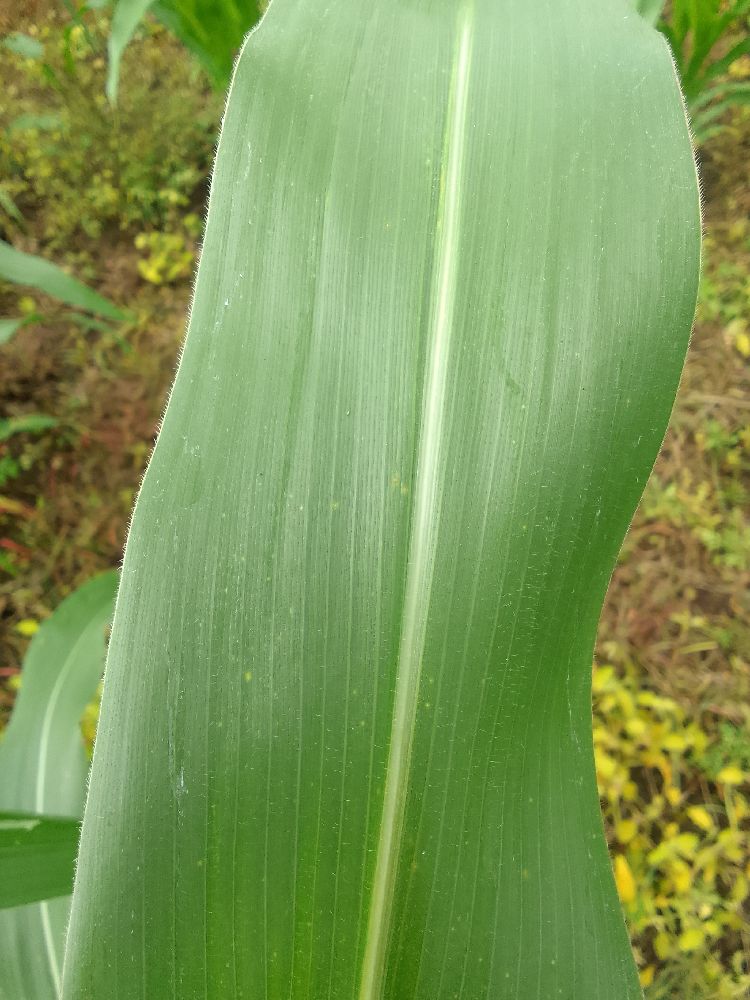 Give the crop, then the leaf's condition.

maize, healthy
